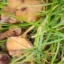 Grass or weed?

grass
